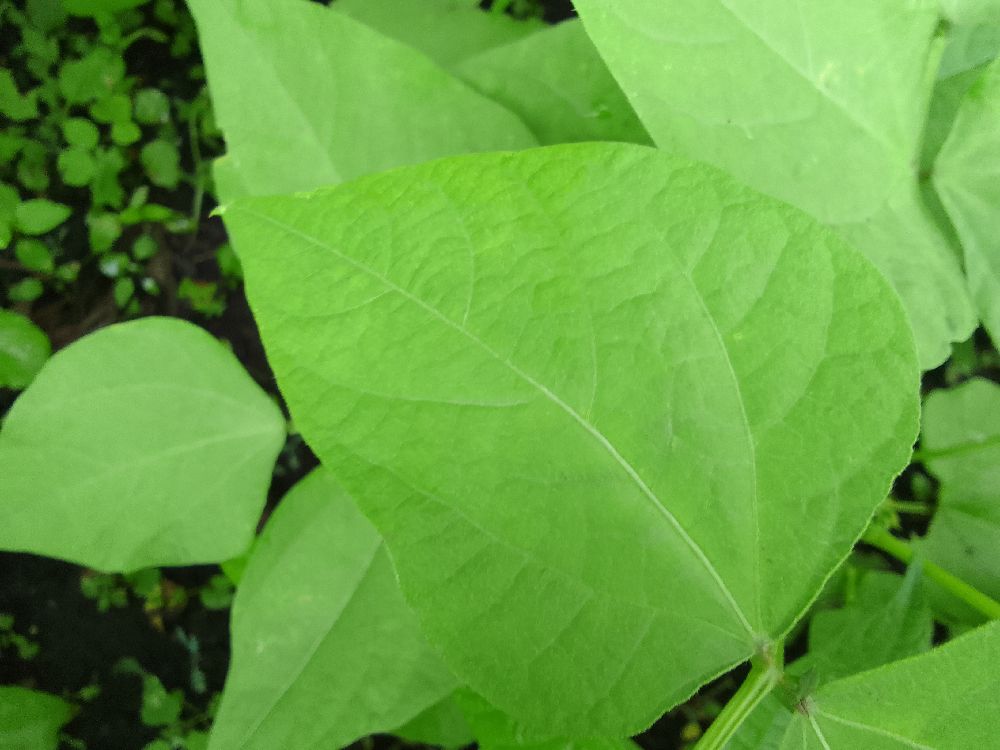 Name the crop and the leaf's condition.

common bean, healthy
